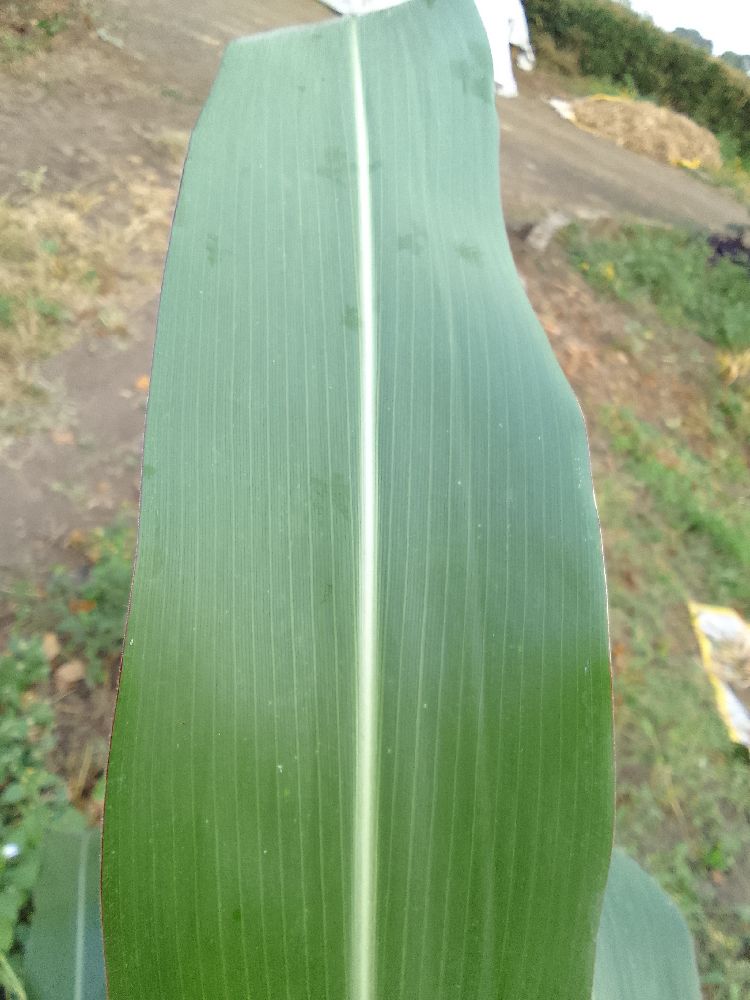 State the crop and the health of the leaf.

maize, healthy
